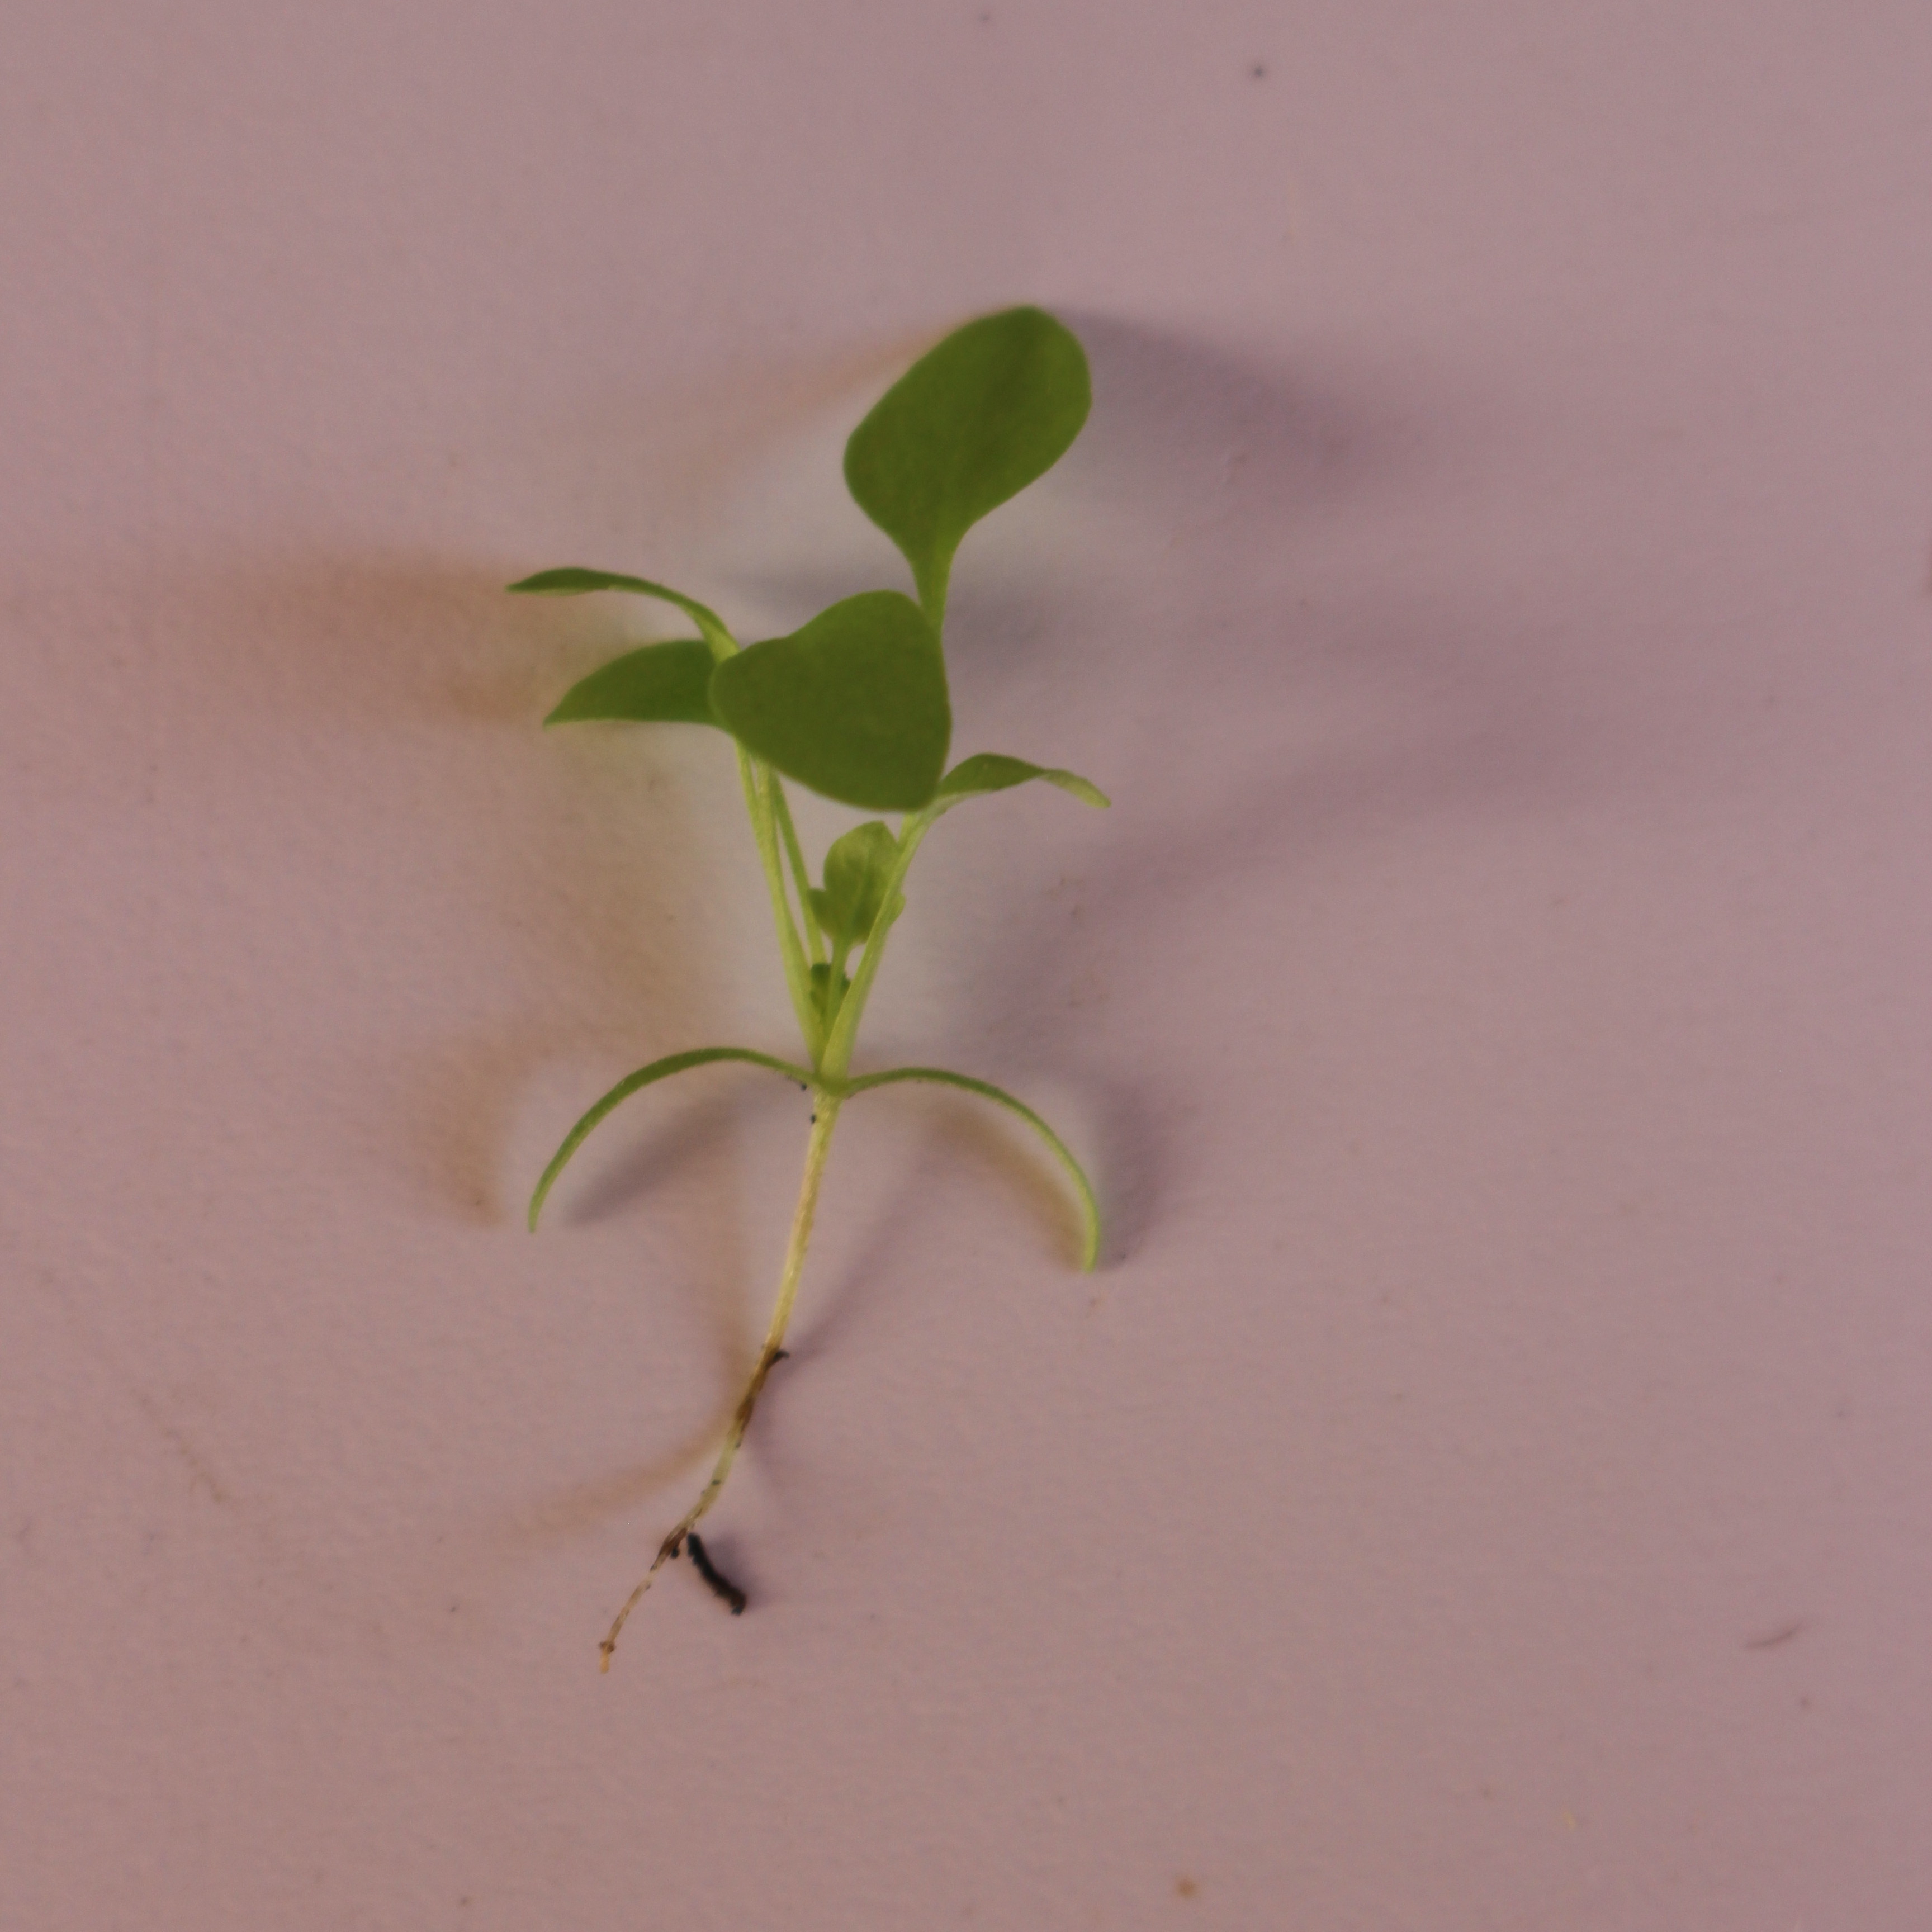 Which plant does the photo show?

Papaver rhoeas
